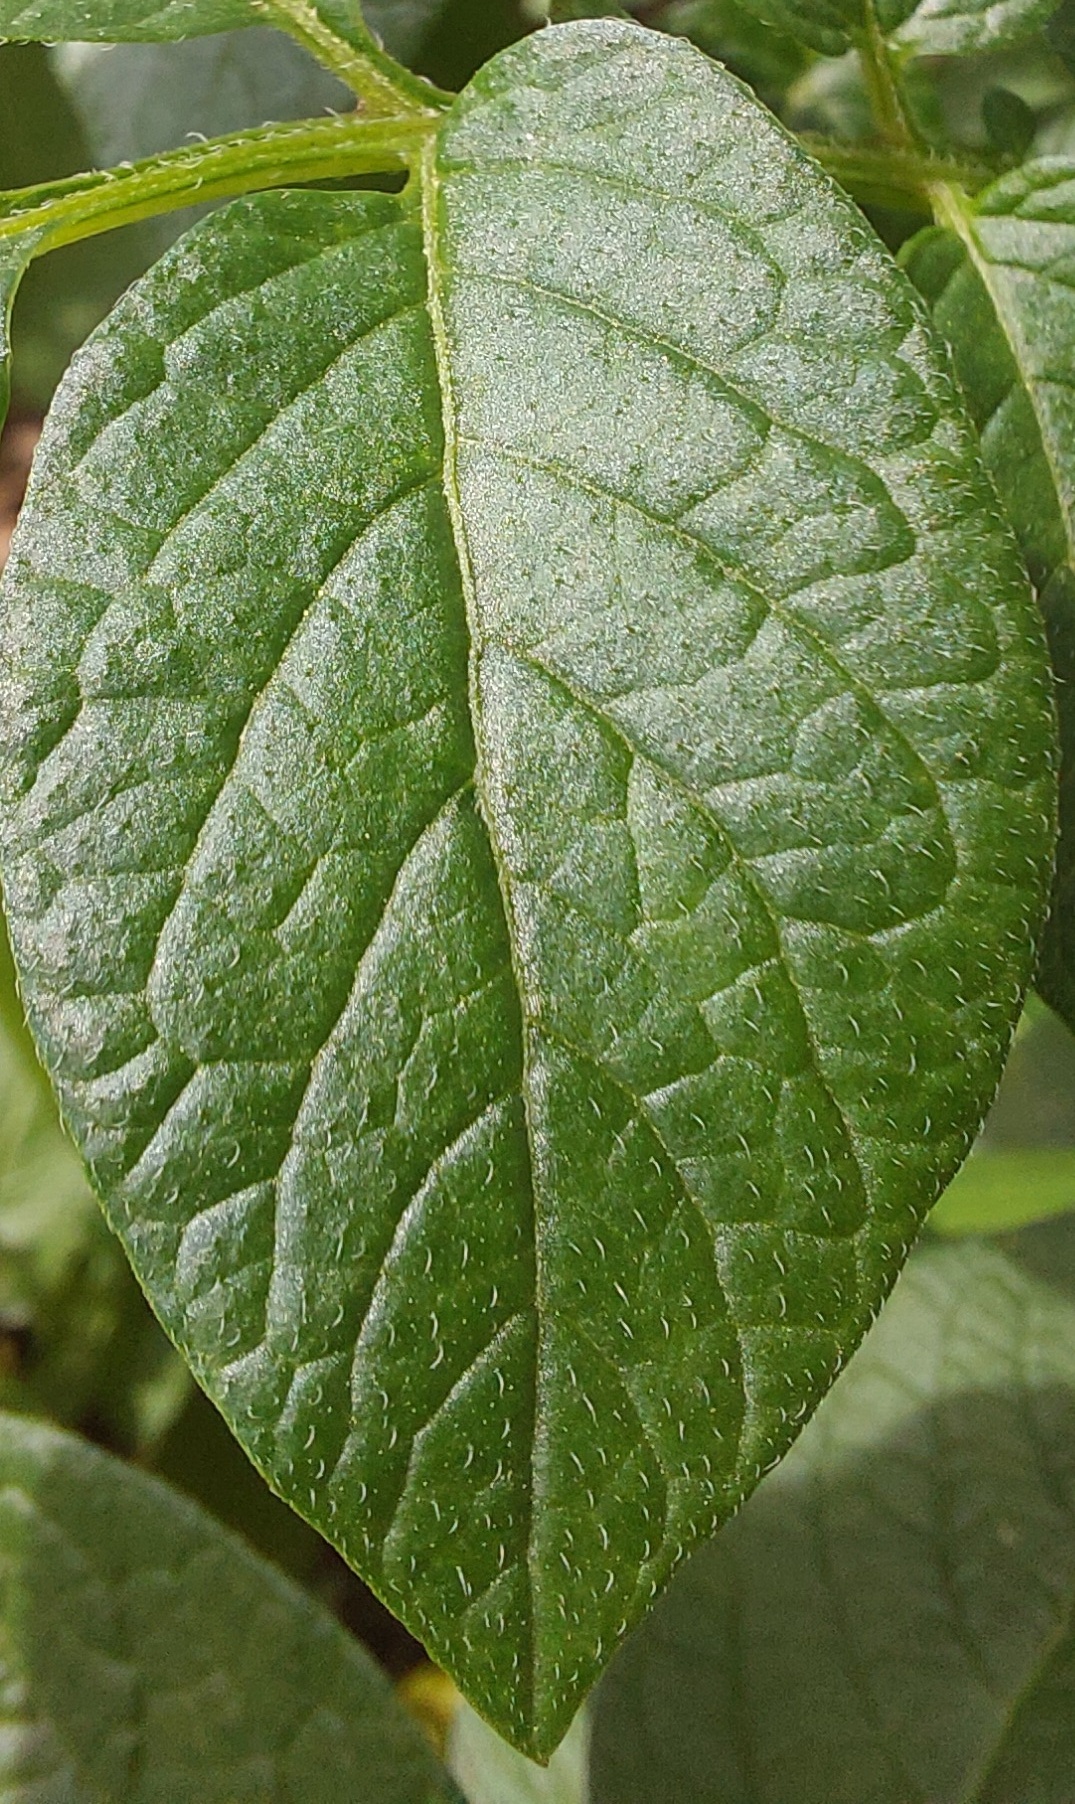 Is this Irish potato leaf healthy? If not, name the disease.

healthy
